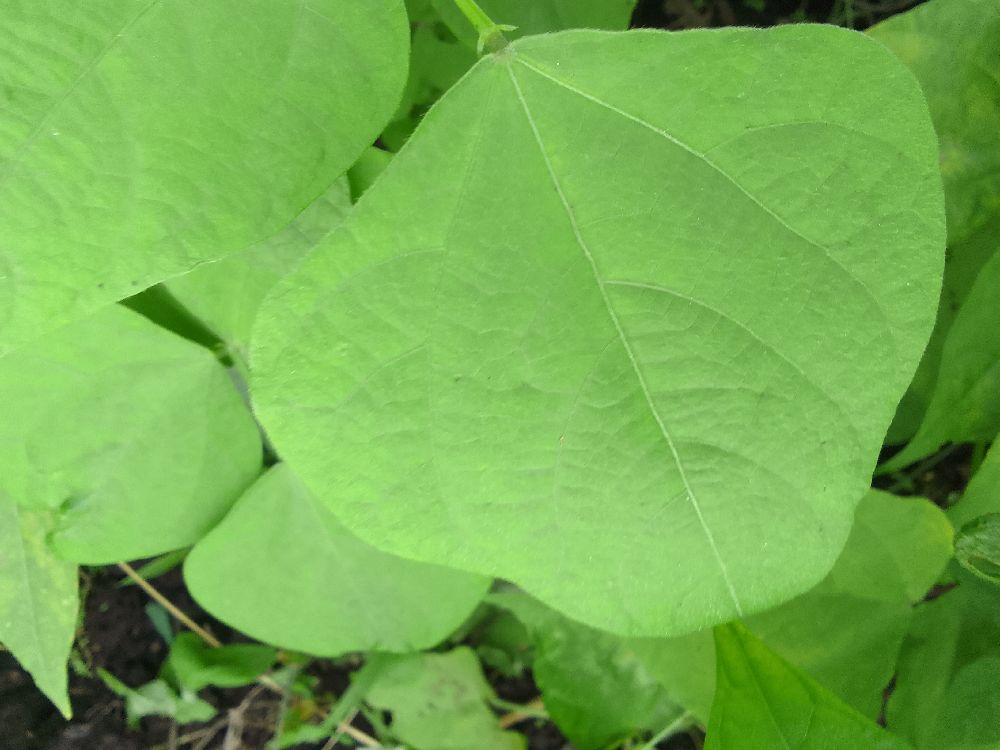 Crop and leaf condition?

common bean, healthy
